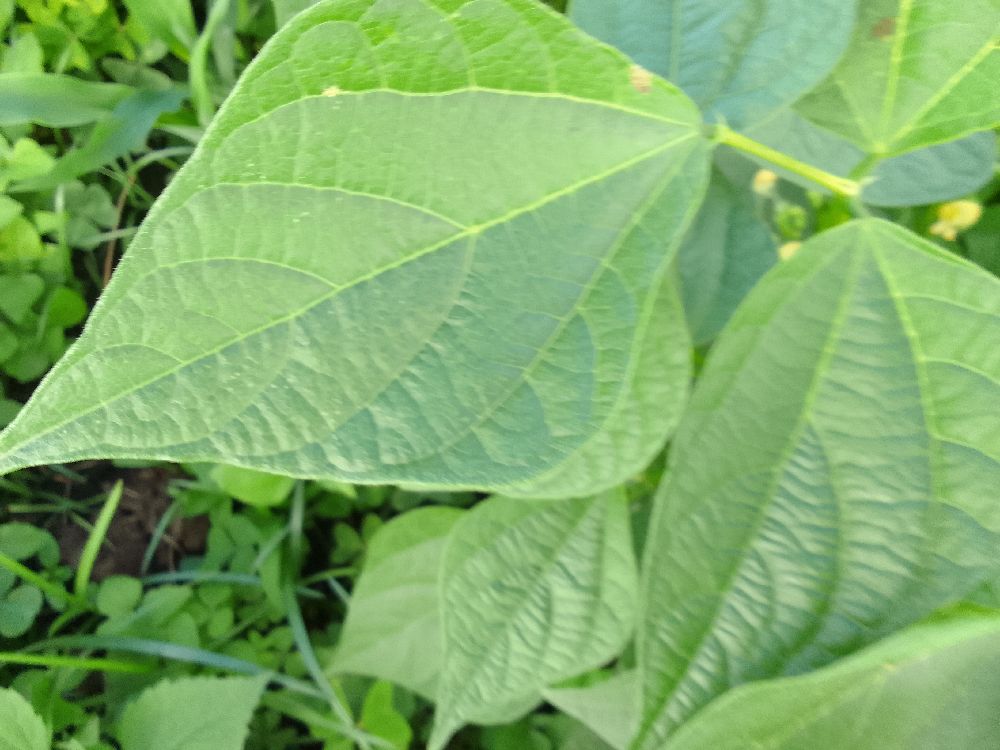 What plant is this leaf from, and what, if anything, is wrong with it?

common bean, healthy
